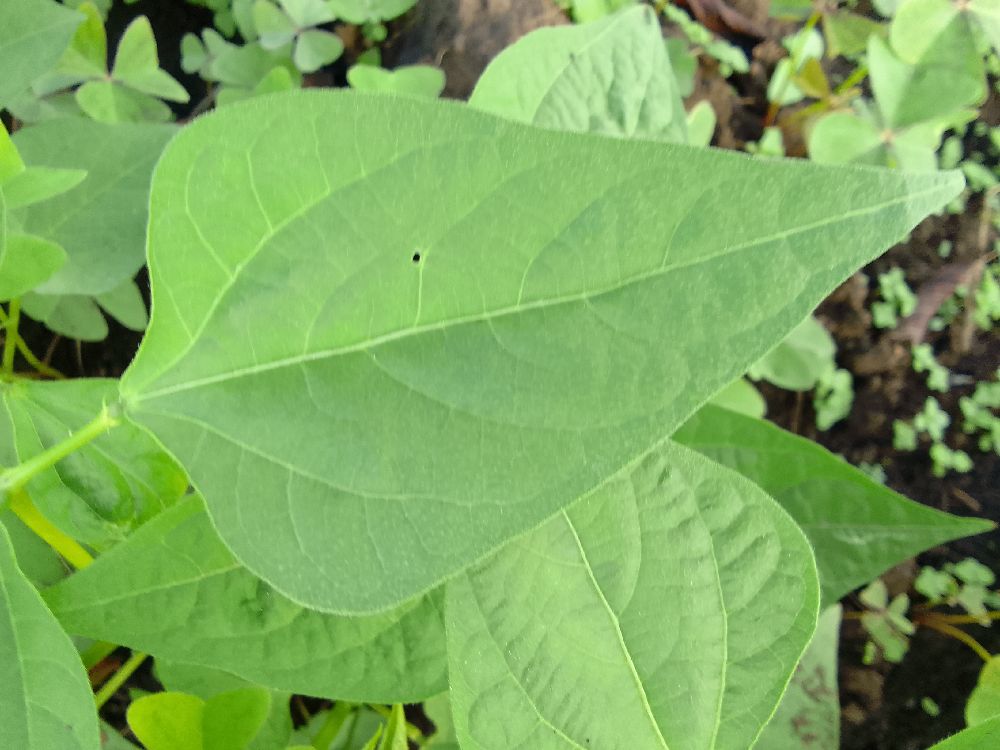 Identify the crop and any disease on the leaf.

common bean, healthy
